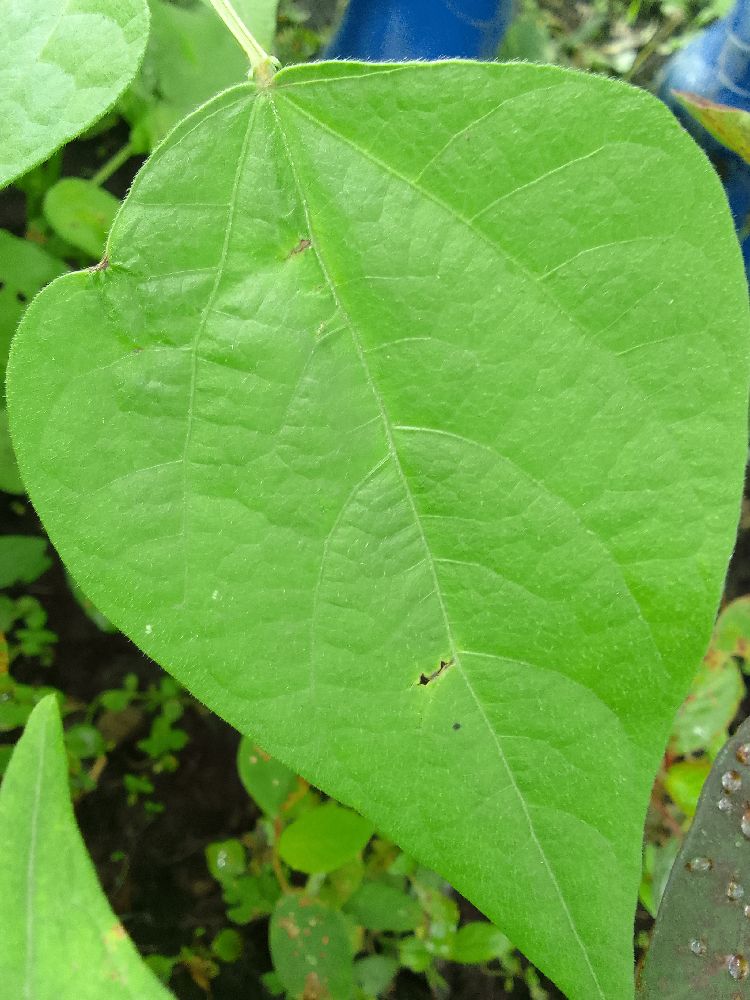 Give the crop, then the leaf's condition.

common bean, healthy
